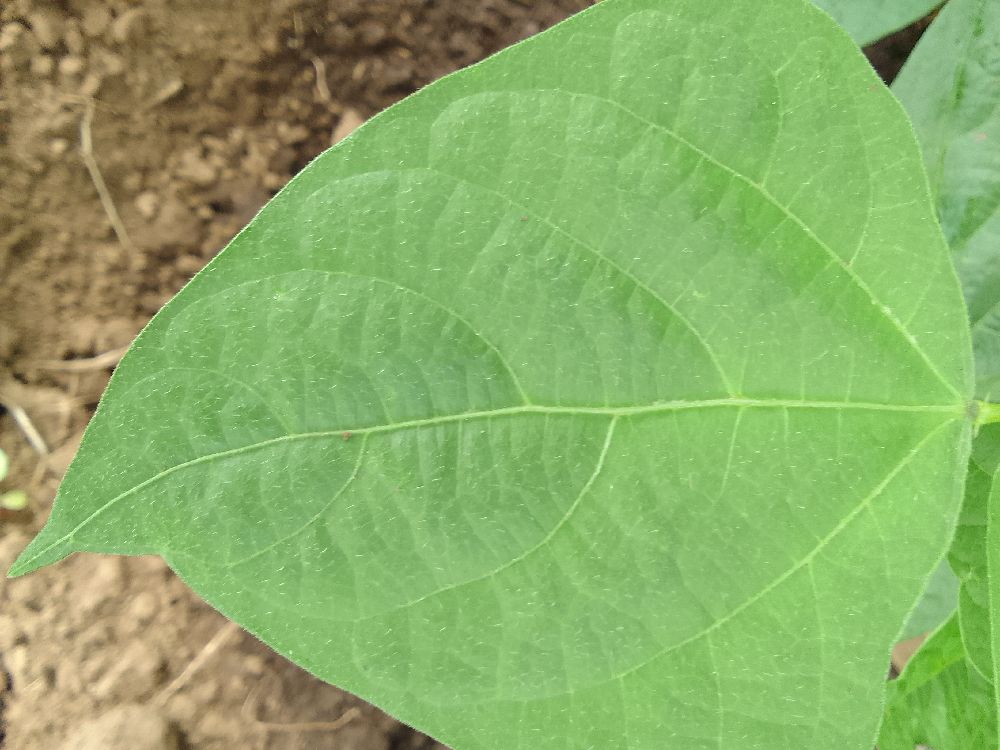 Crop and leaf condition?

common bean, healthy
